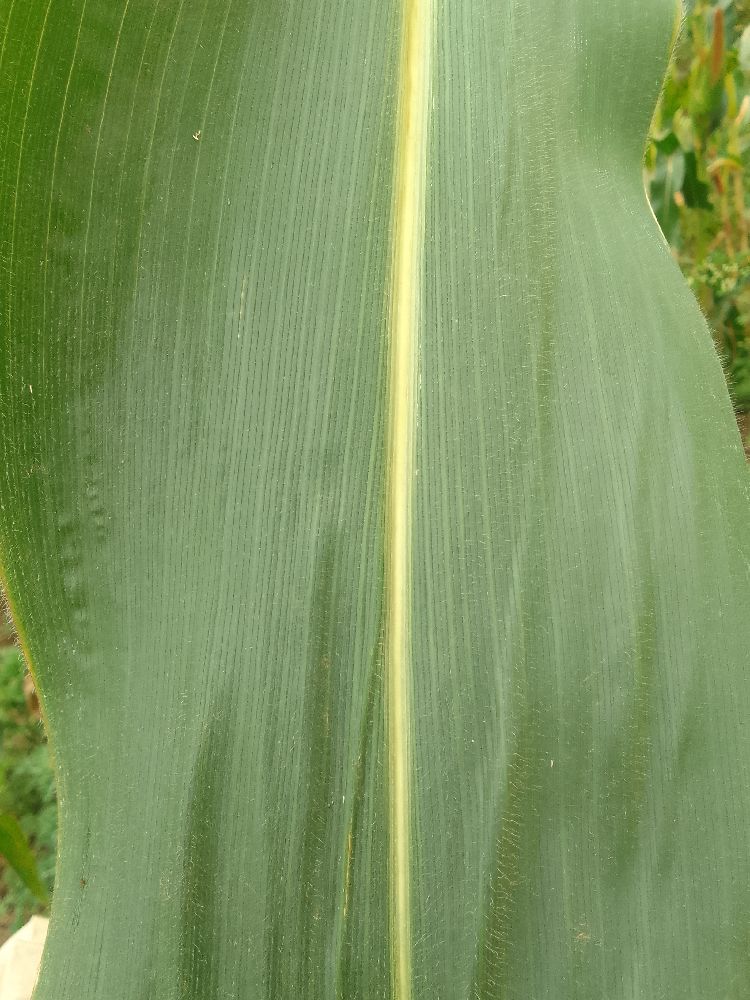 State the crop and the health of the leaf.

maize, healthy
